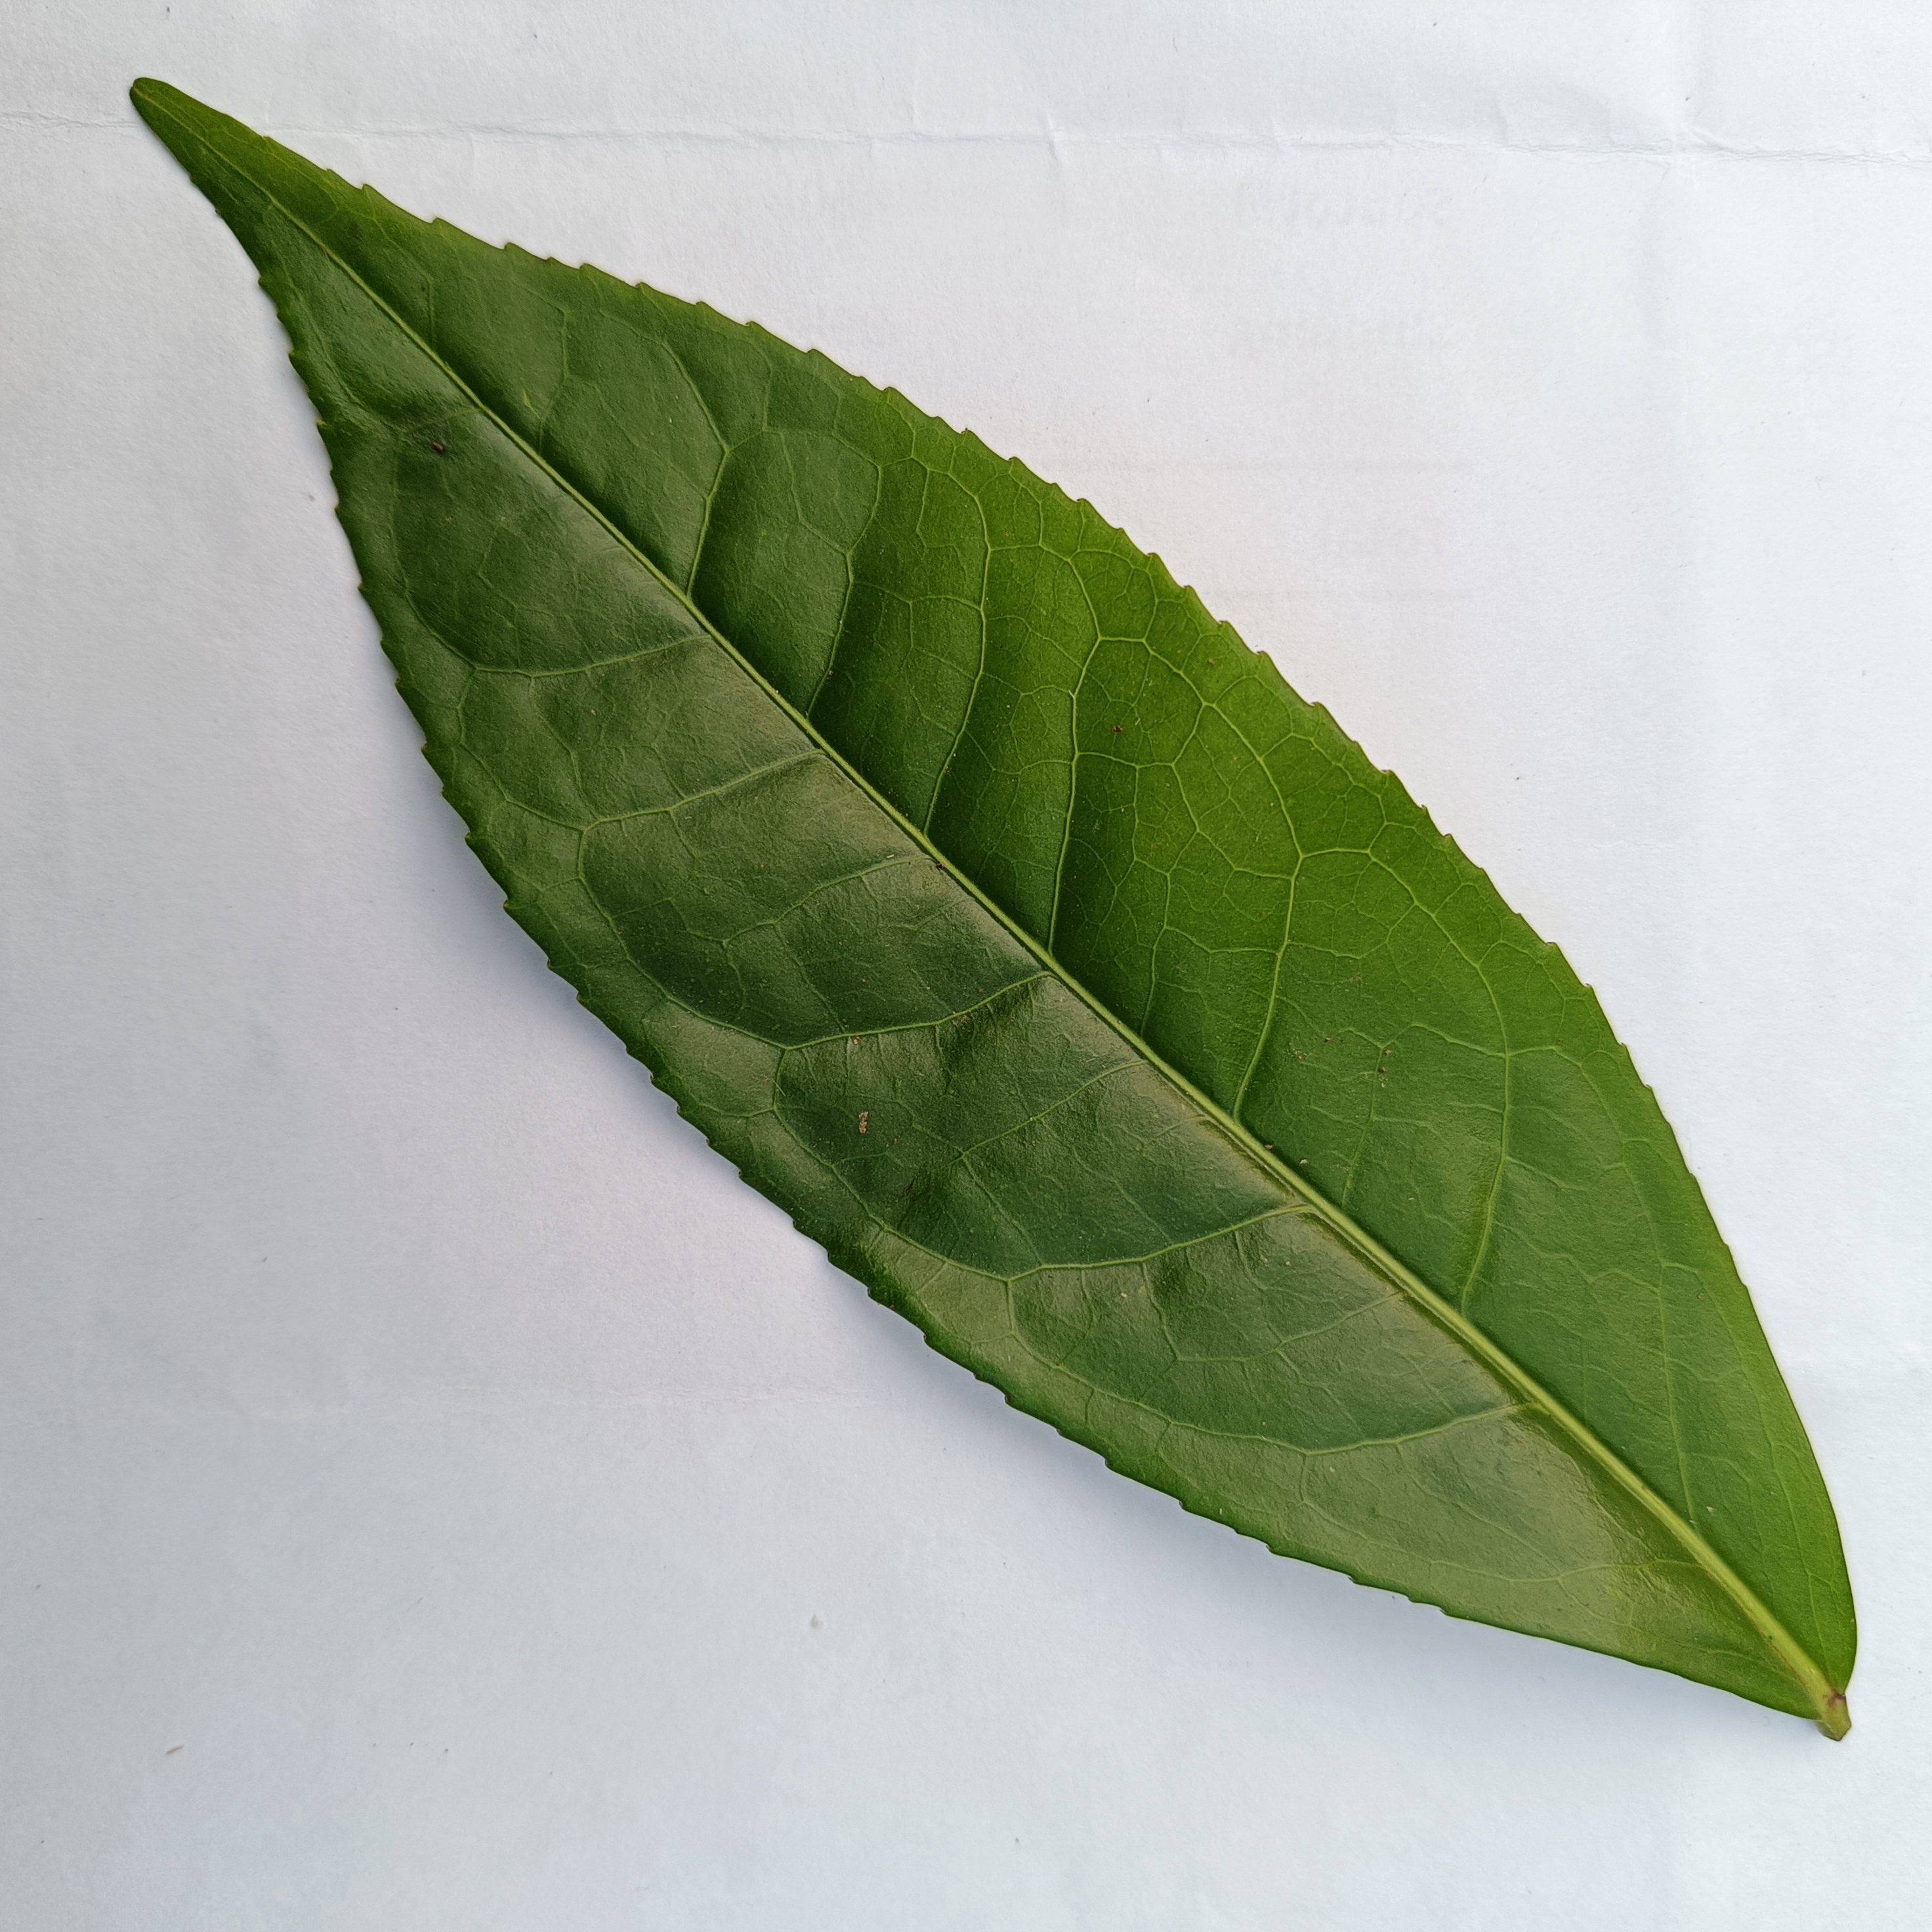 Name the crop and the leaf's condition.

tea, healthy
